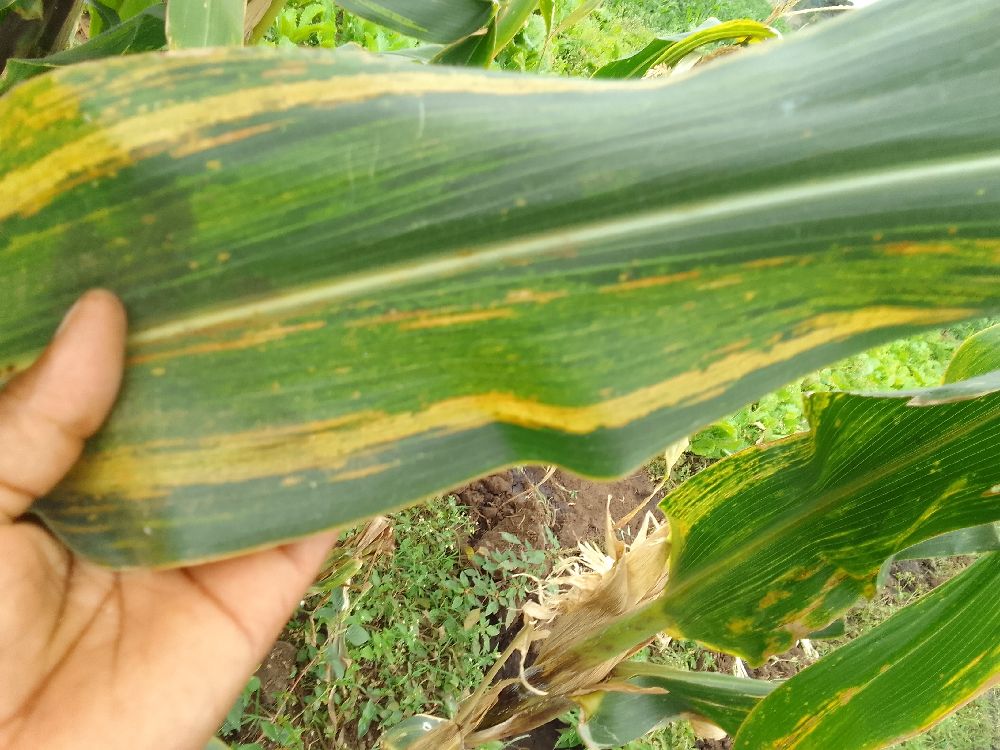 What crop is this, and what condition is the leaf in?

maize, maize lethal necrosis
